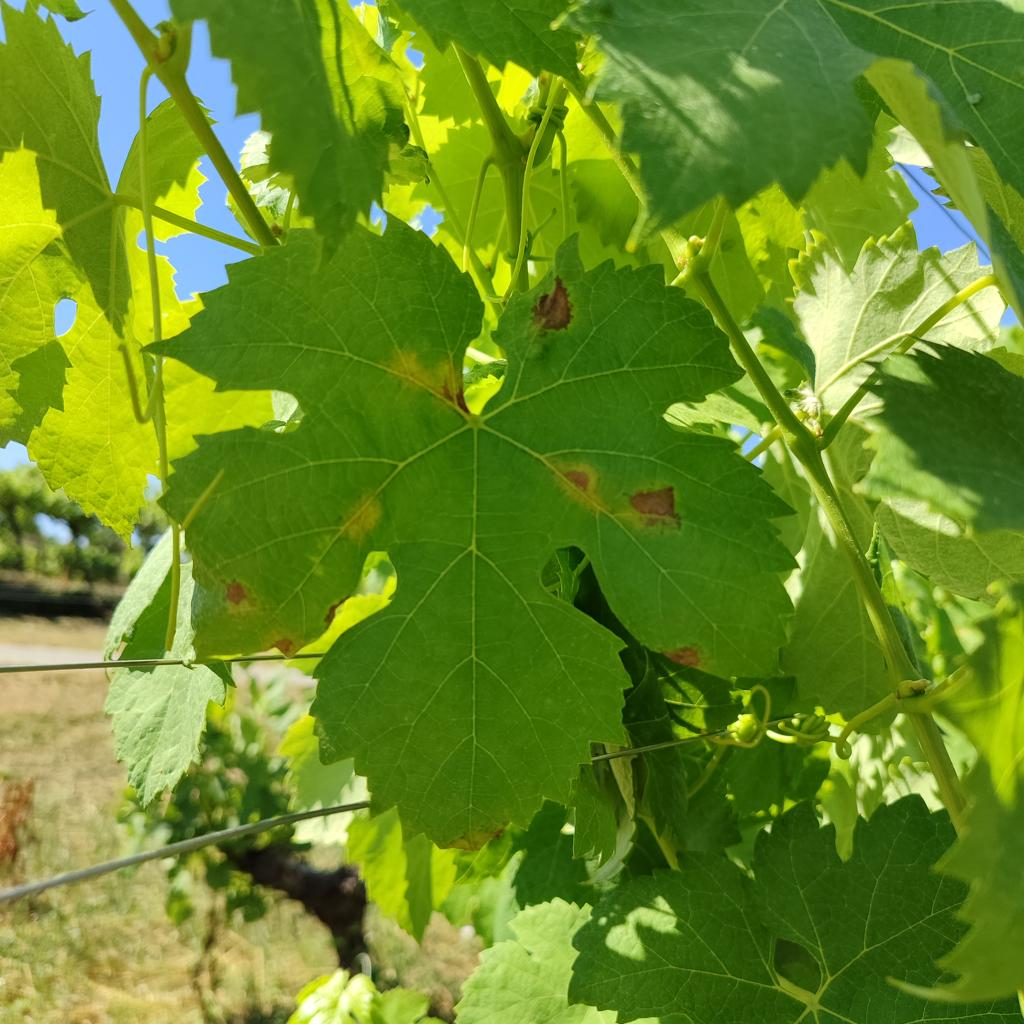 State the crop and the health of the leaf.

grapevine, downy mildew
